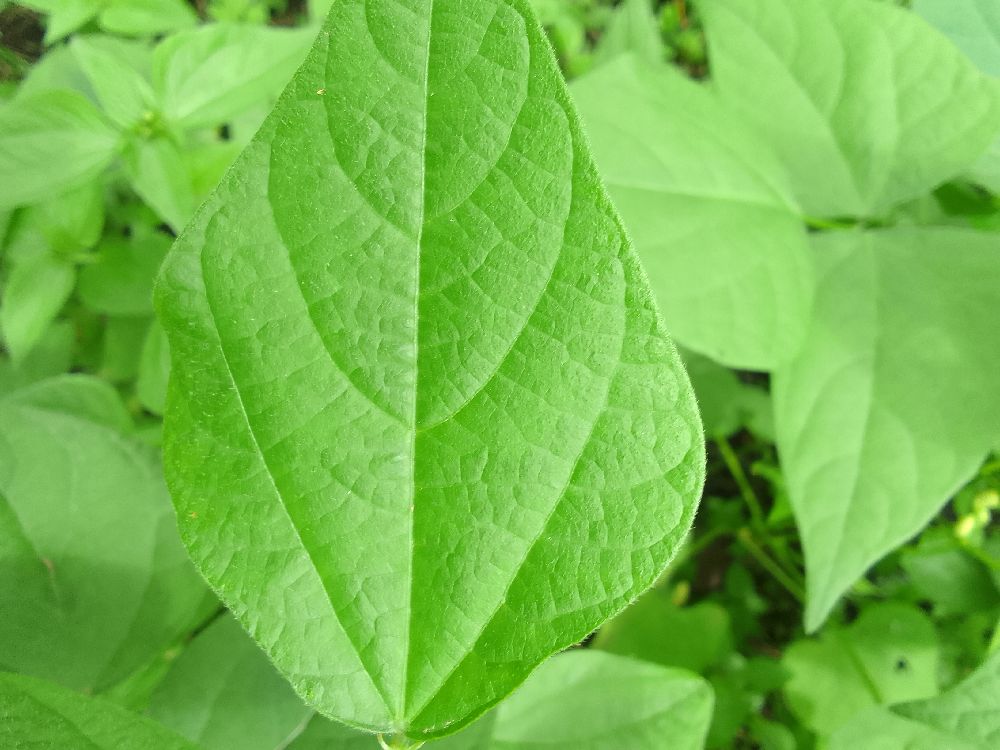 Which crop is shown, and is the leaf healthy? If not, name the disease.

common bean, healthy
